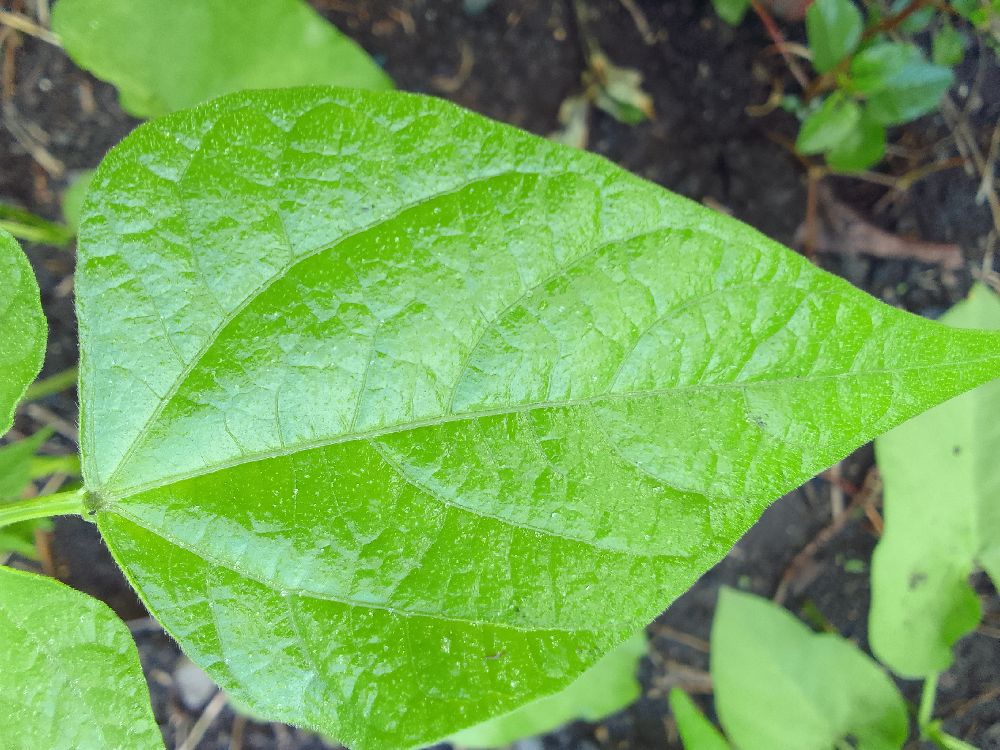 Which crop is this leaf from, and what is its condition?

common bean, healthy
